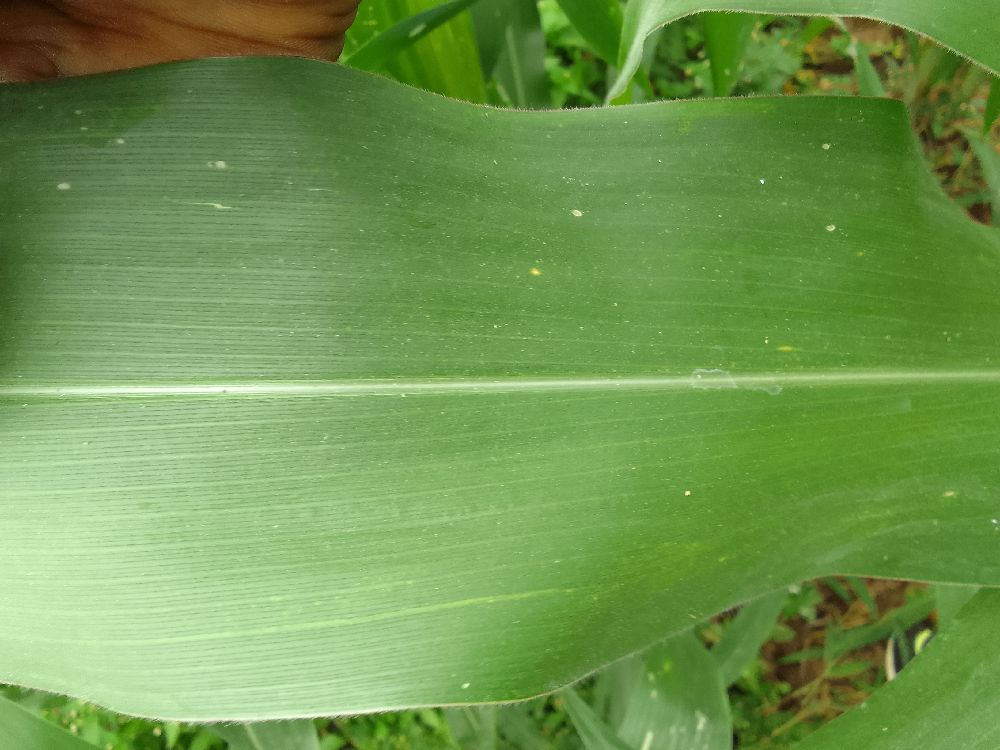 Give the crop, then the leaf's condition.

maize, healthy
